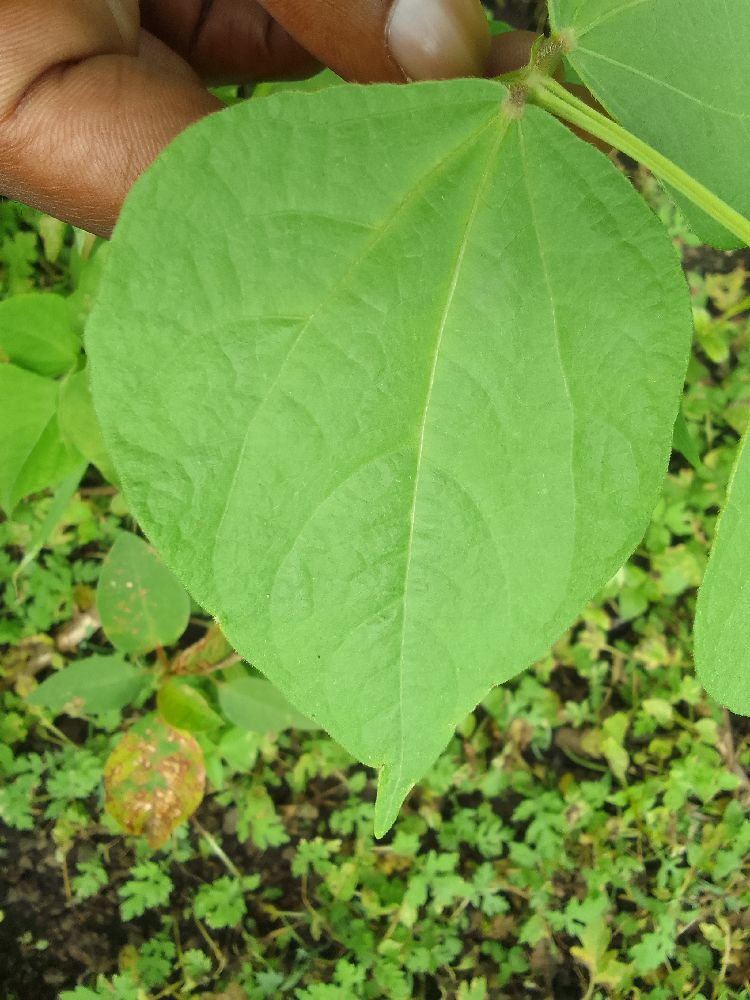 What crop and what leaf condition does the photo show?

common bean, healthy
